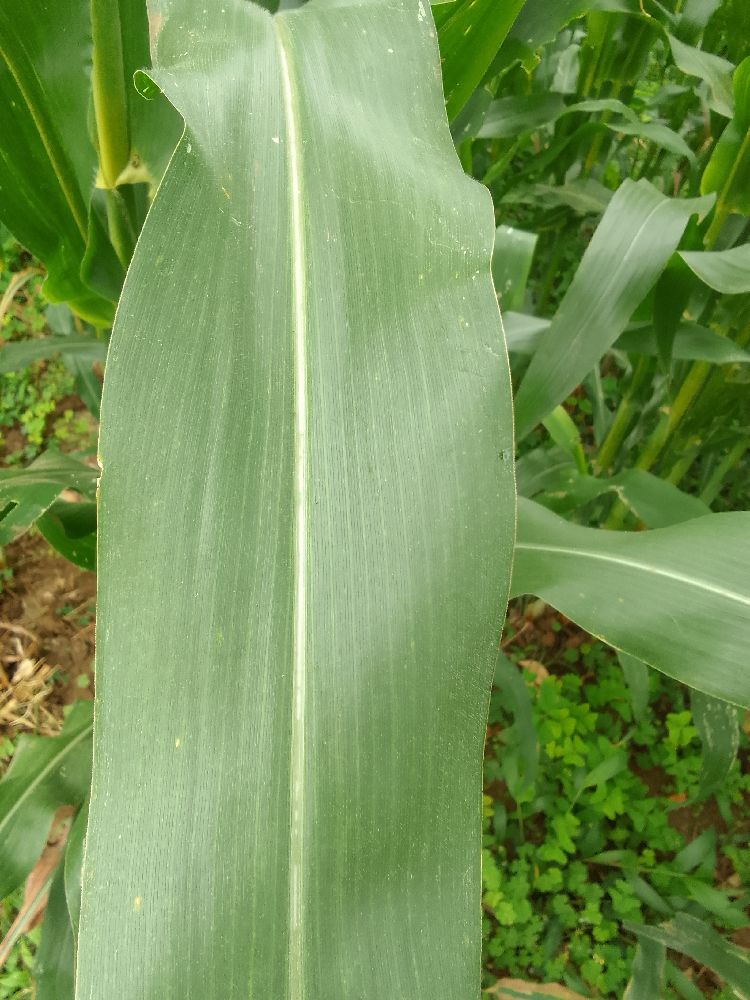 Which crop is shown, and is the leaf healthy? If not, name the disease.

maize, healthy
